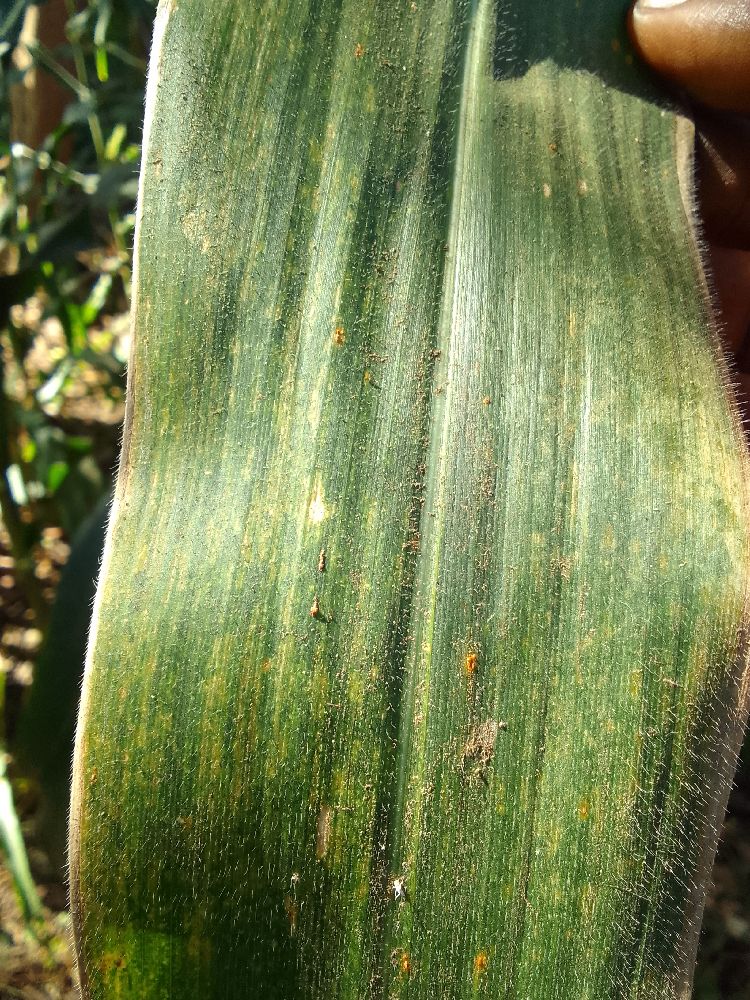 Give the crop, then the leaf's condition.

maize, healthy
